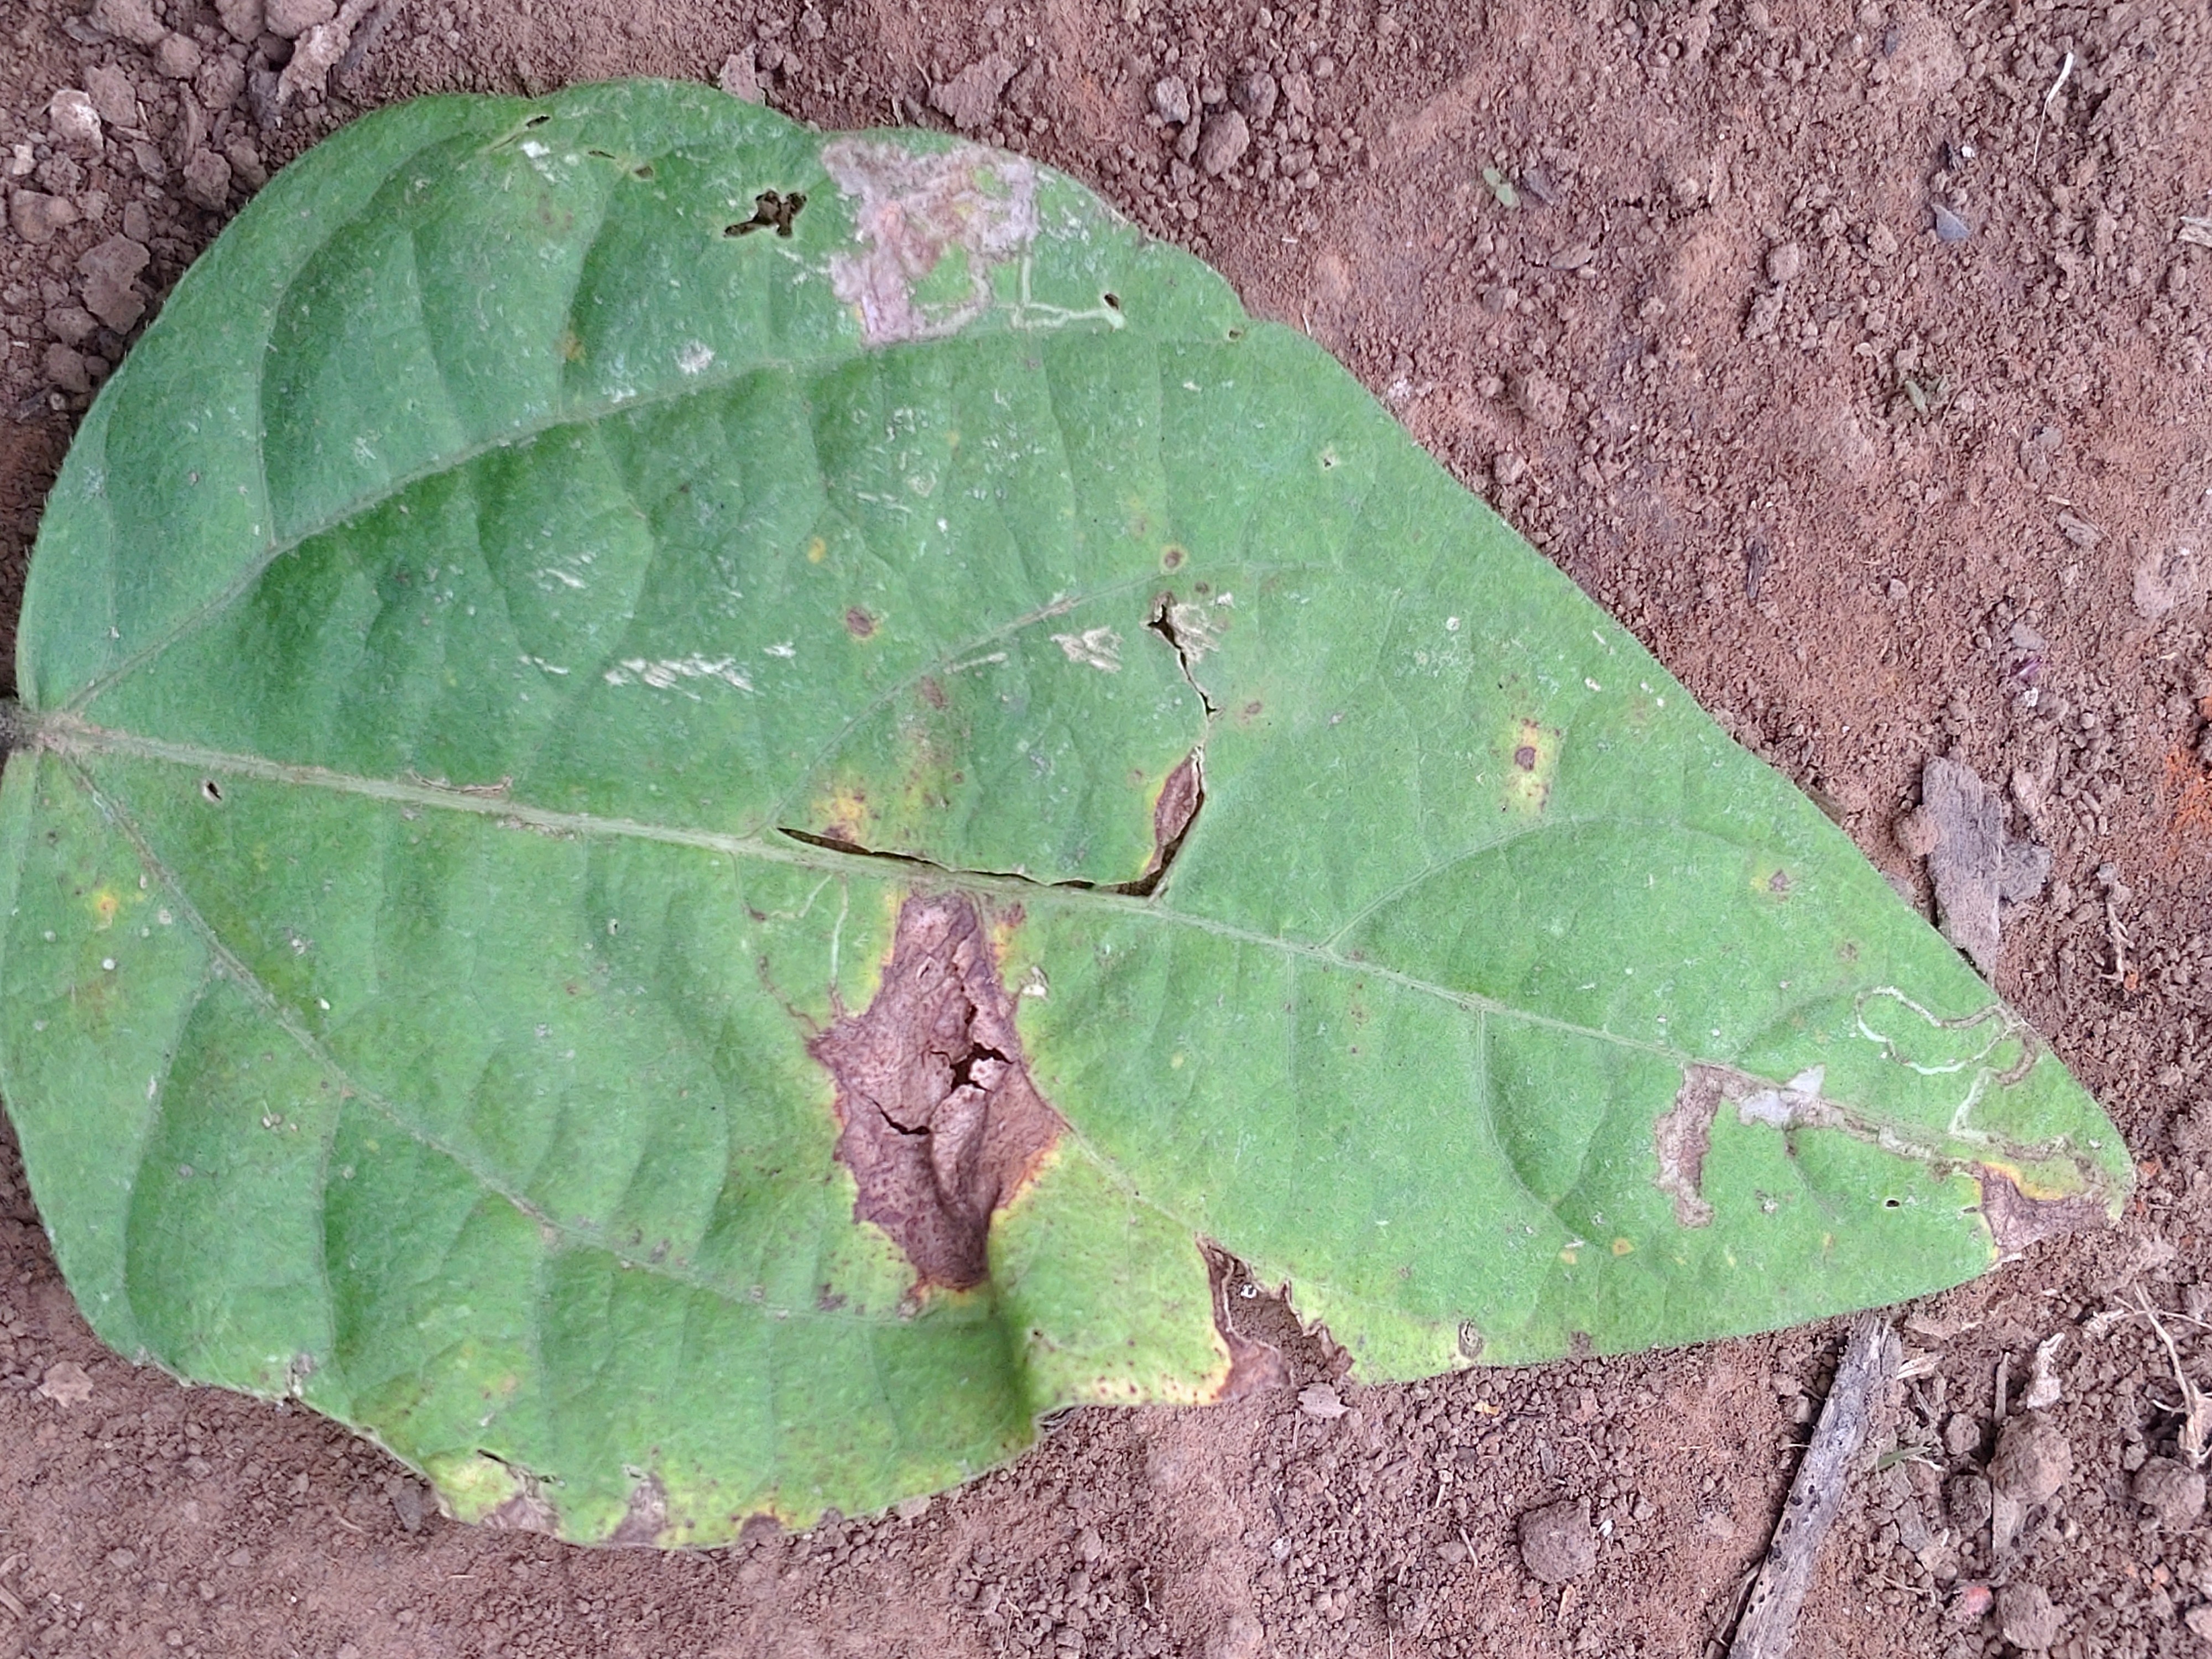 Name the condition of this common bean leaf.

anthracnose
